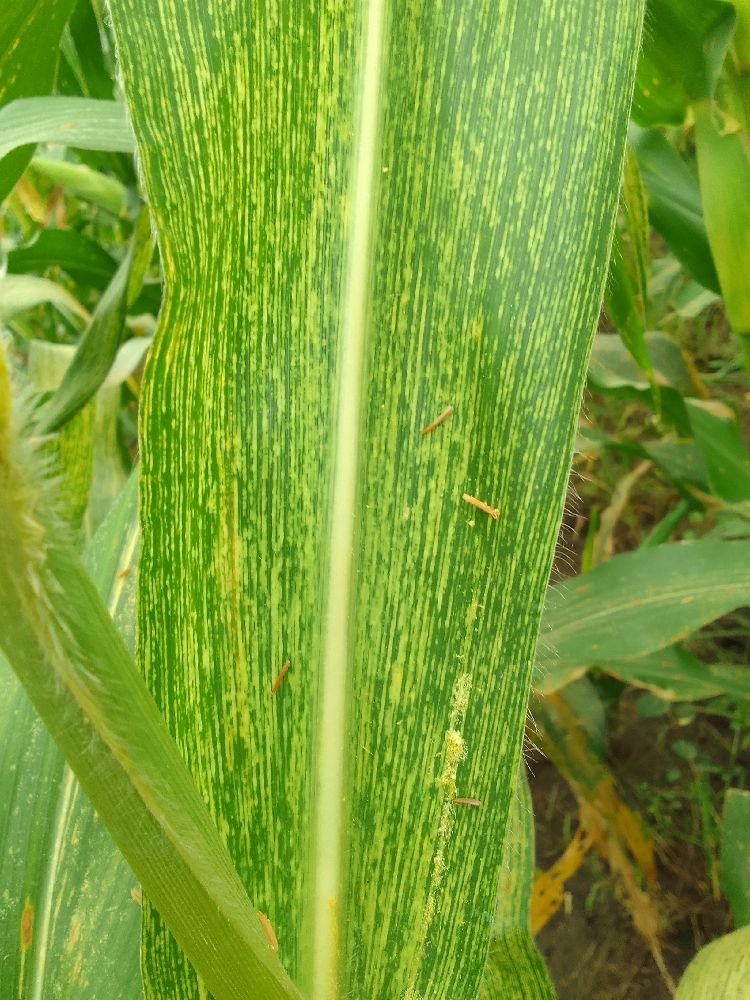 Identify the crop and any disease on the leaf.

maize, maize streak virus
